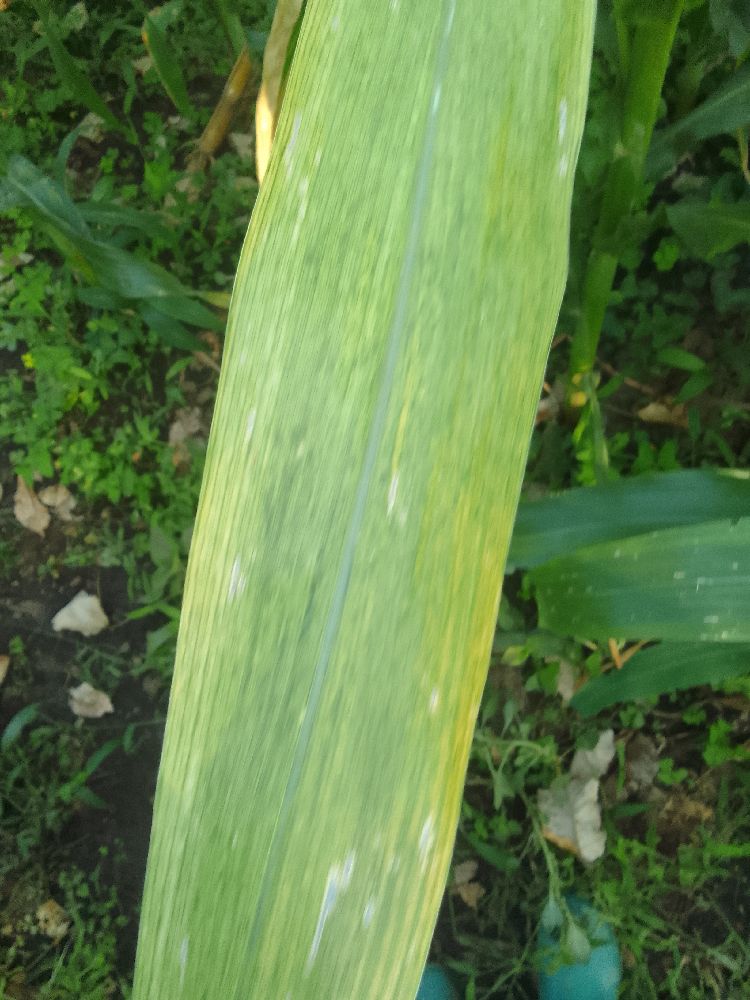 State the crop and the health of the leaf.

maize, maize lethal necrosis
